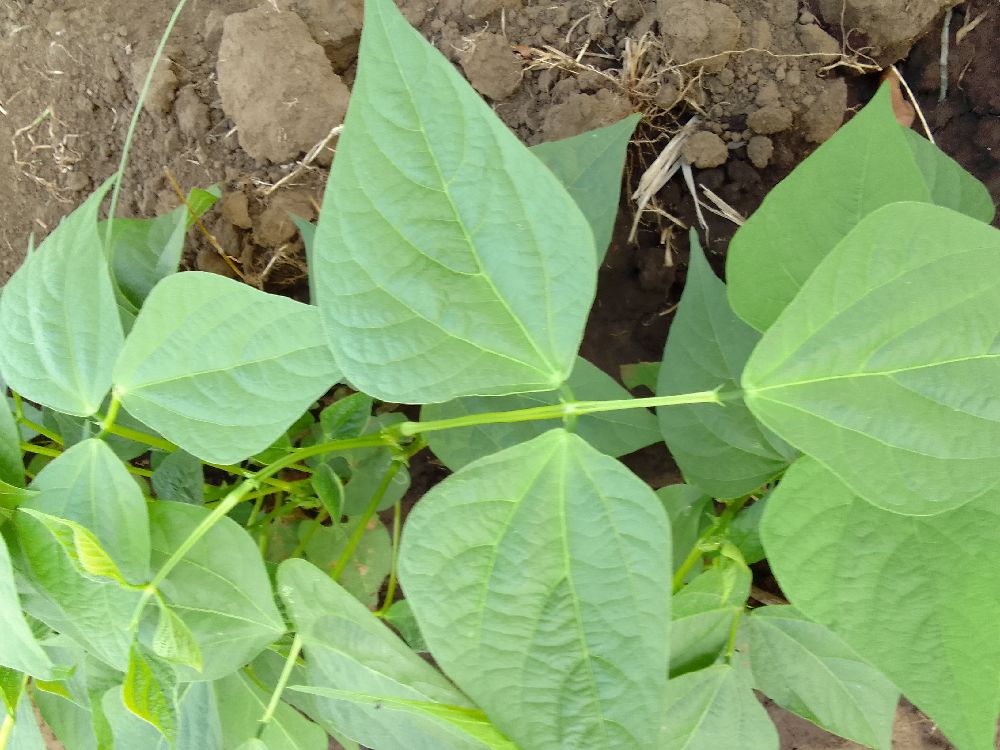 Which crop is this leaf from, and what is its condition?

common bean, healthy
